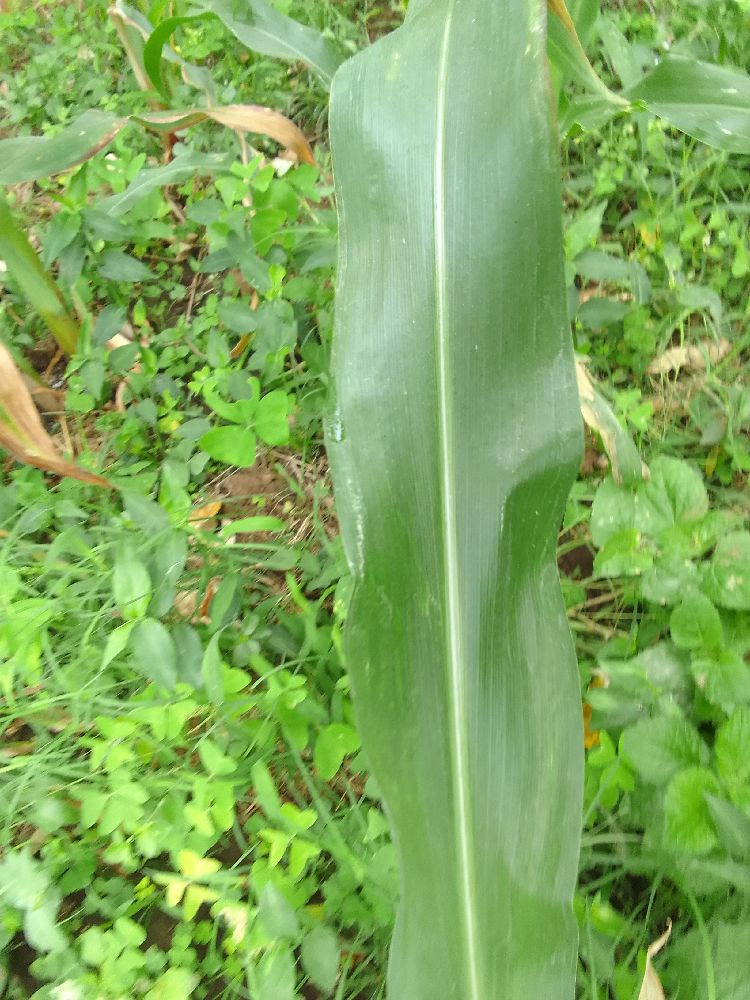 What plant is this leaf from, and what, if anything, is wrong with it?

maize, healthy
